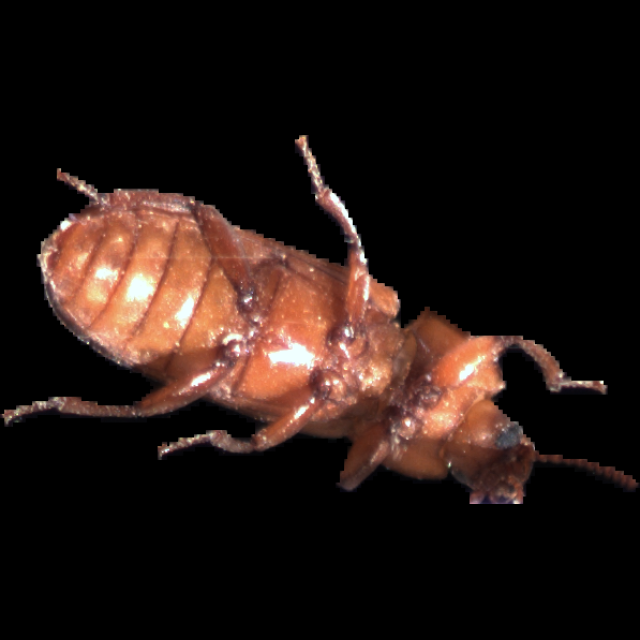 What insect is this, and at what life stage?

mealworm beetle
